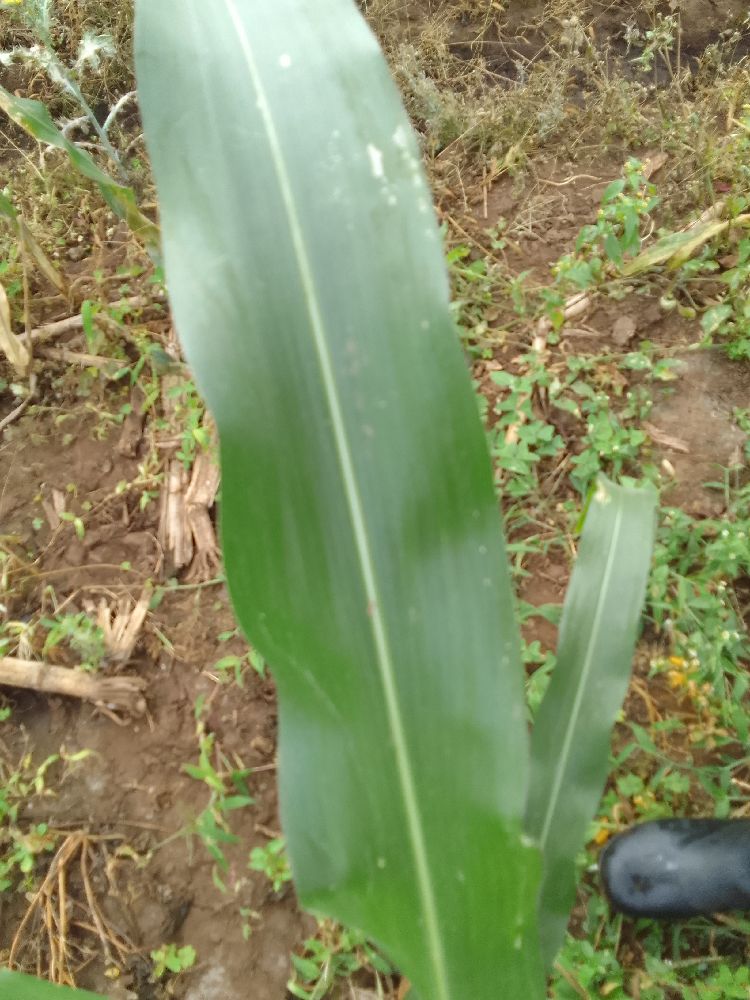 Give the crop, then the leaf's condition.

maize, healthy
